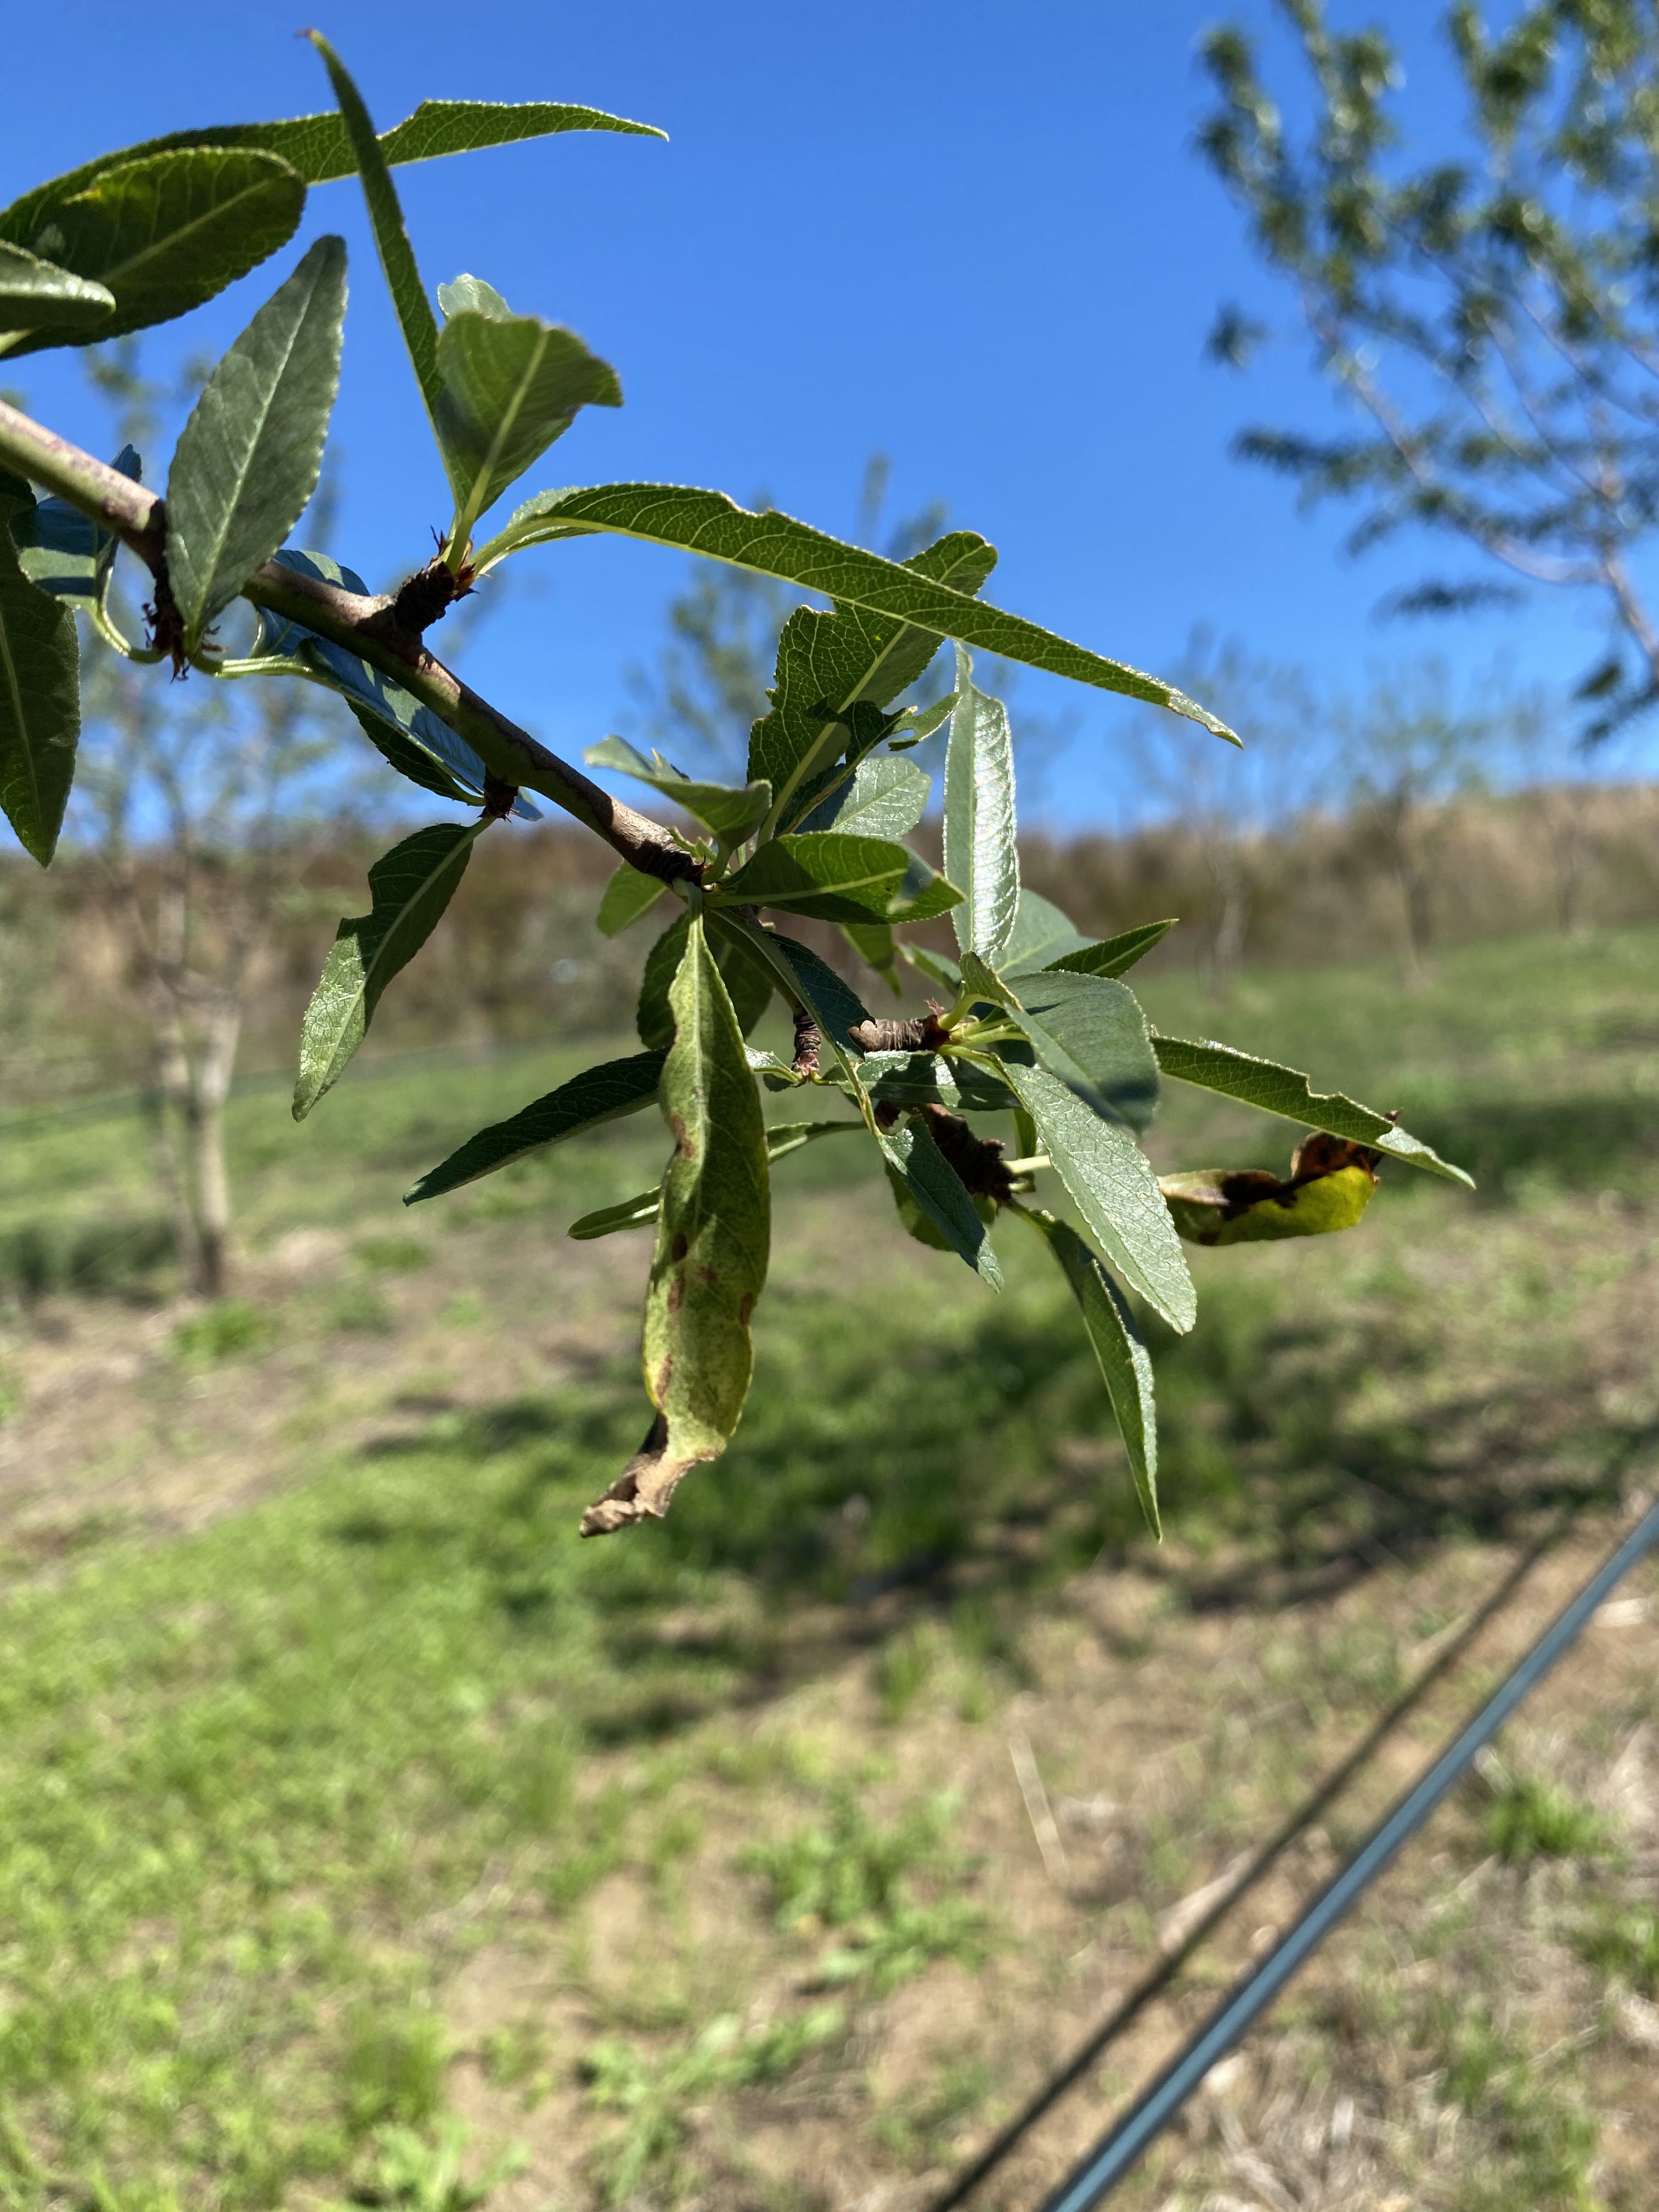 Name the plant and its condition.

almond, shot hole disease
